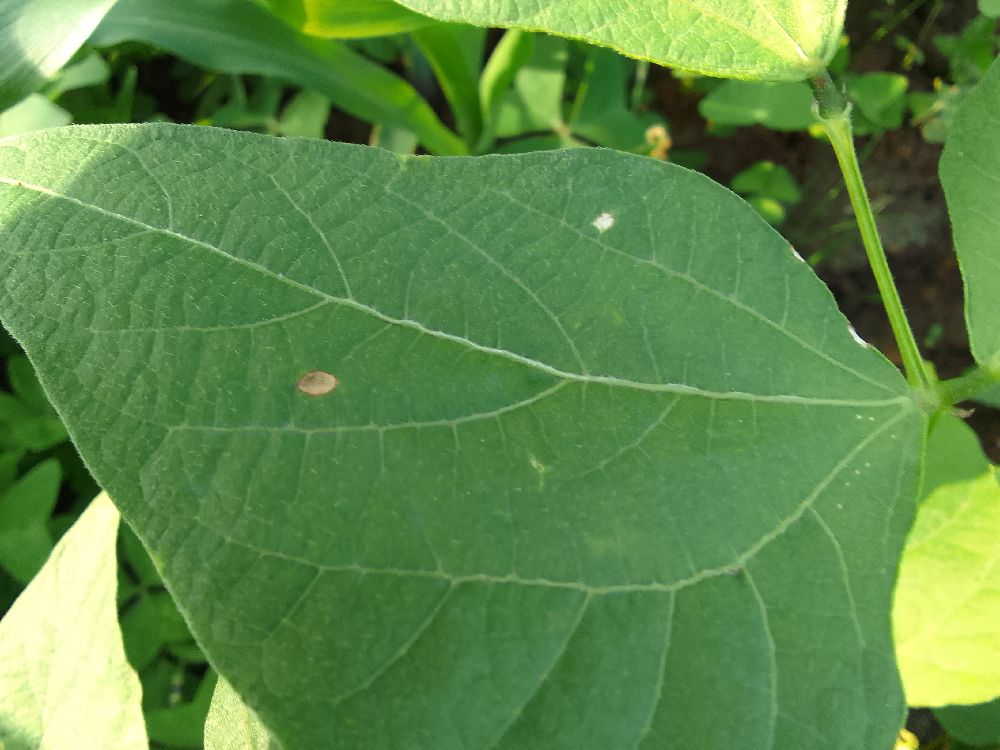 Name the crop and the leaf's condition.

common bean, healthy
